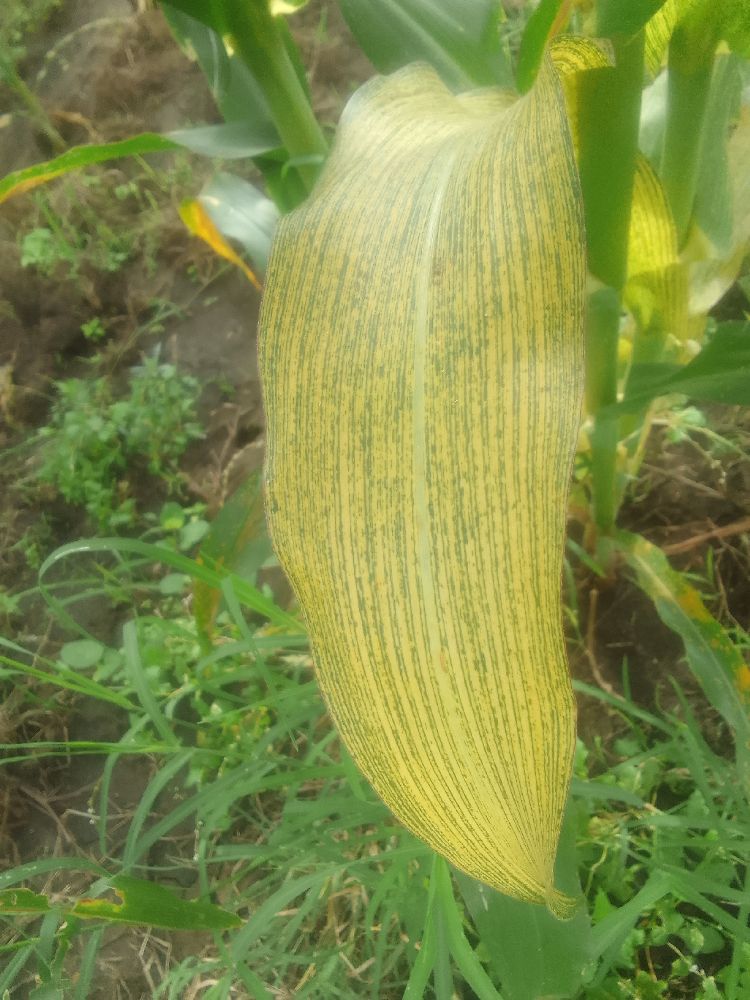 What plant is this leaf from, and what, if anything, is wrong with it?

maize, maize streak virus
